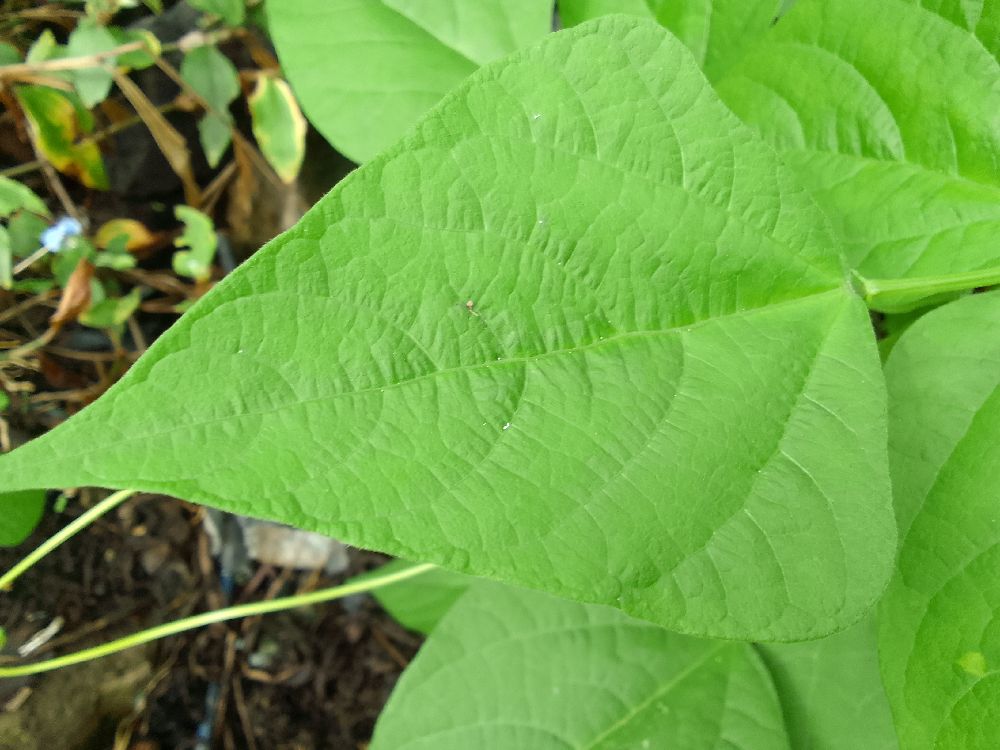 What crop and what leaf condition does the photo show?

common bean, healthy
